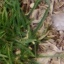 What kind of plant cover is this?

grass
